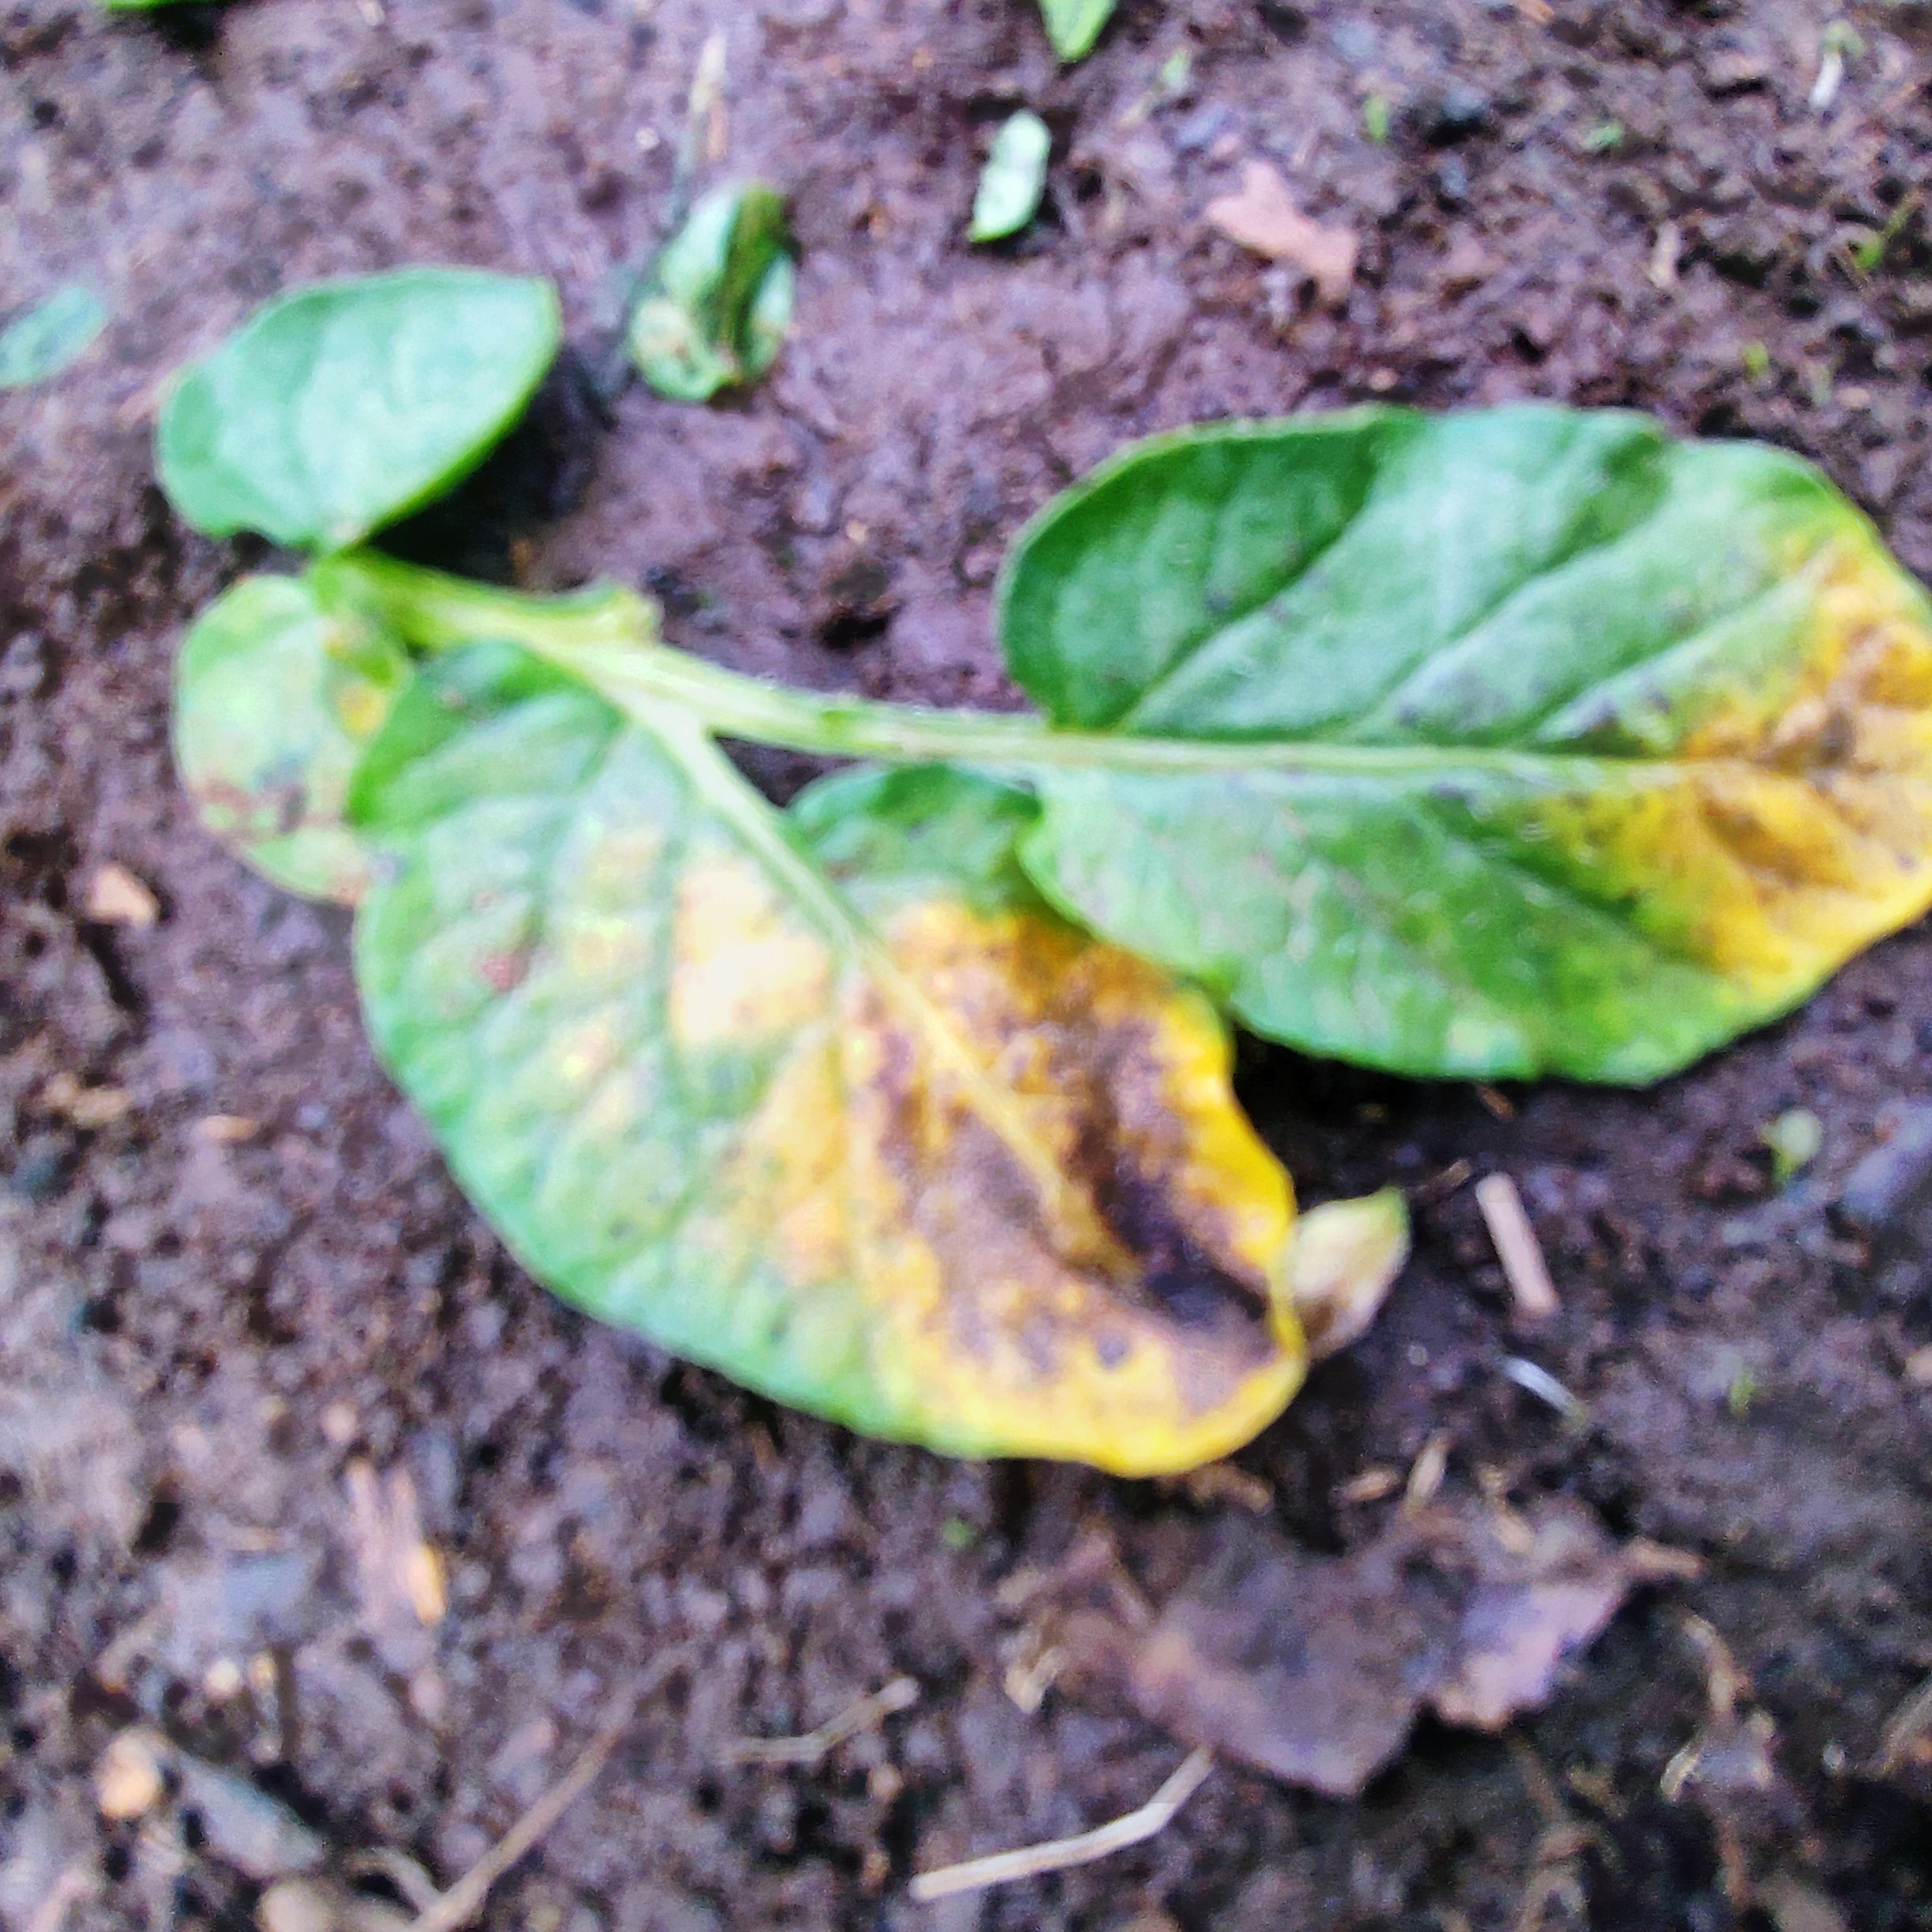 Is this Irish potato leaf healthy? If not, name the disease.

late blight
